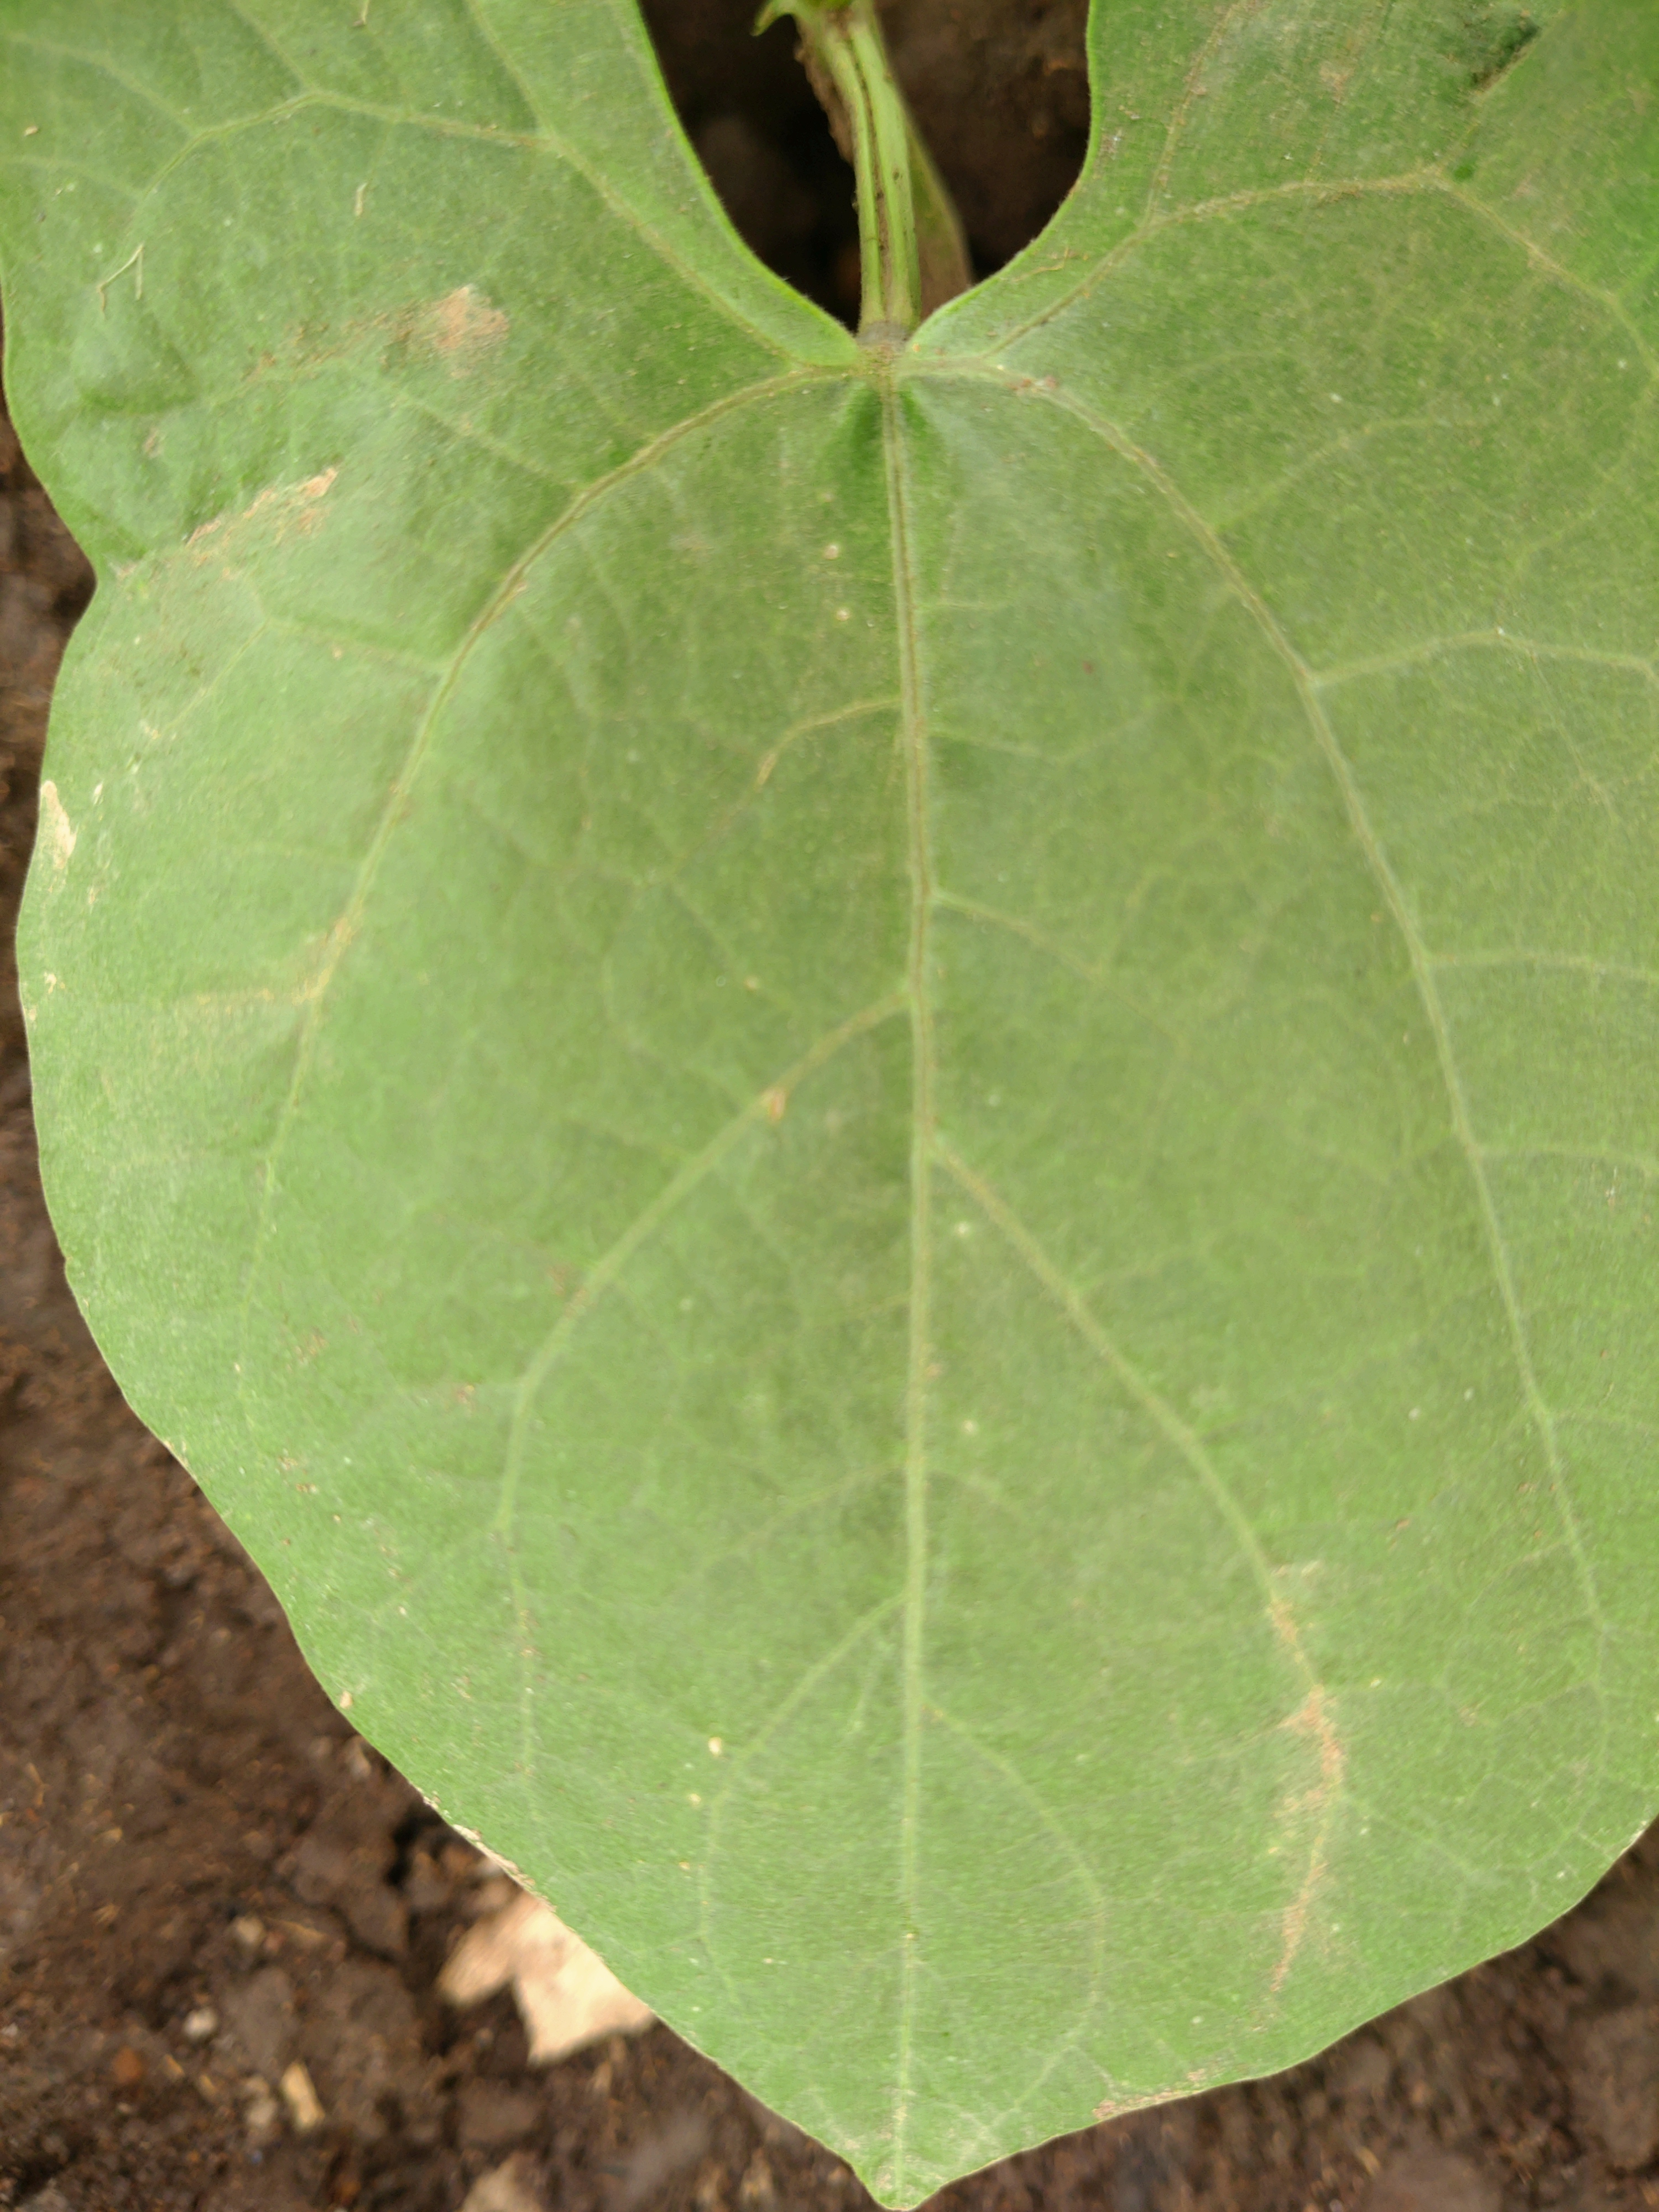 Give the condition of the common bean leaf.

healthy
